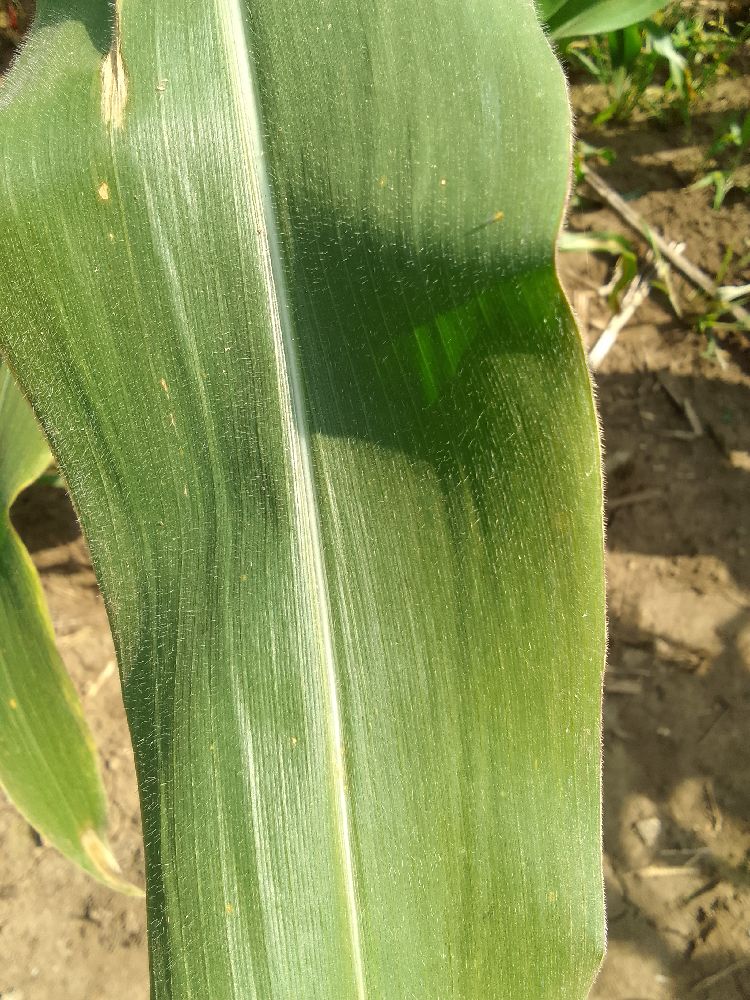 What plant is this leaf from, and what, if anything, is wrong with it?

maize, healthy
